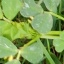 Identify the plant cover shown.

unstructured weed
